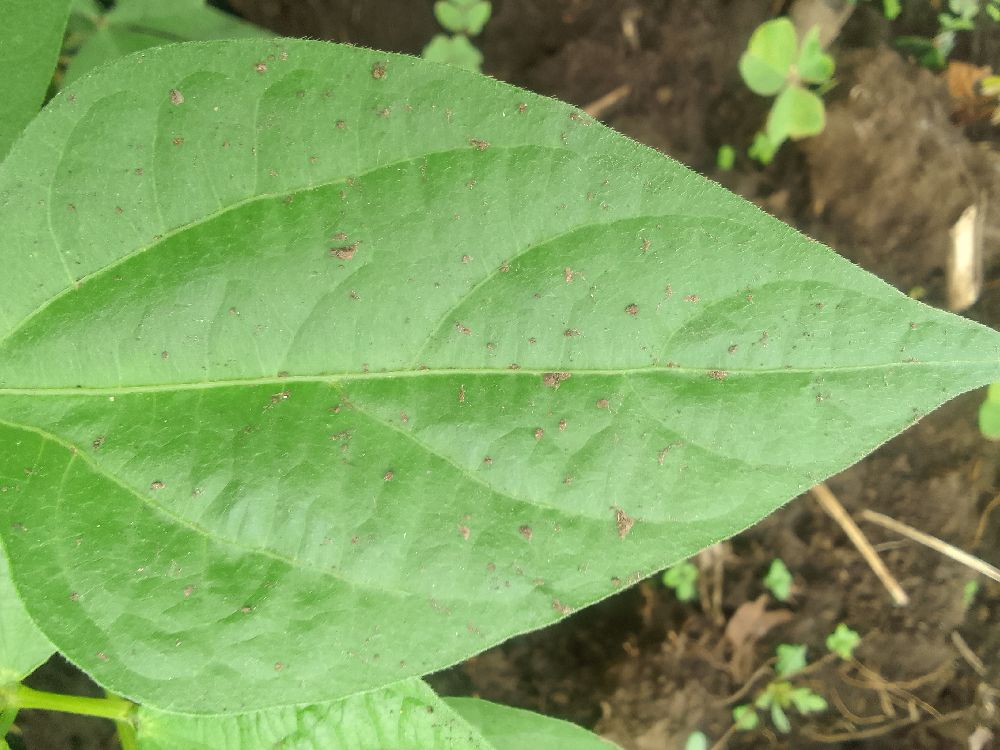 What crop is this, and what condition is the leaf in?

common bean, healthy
